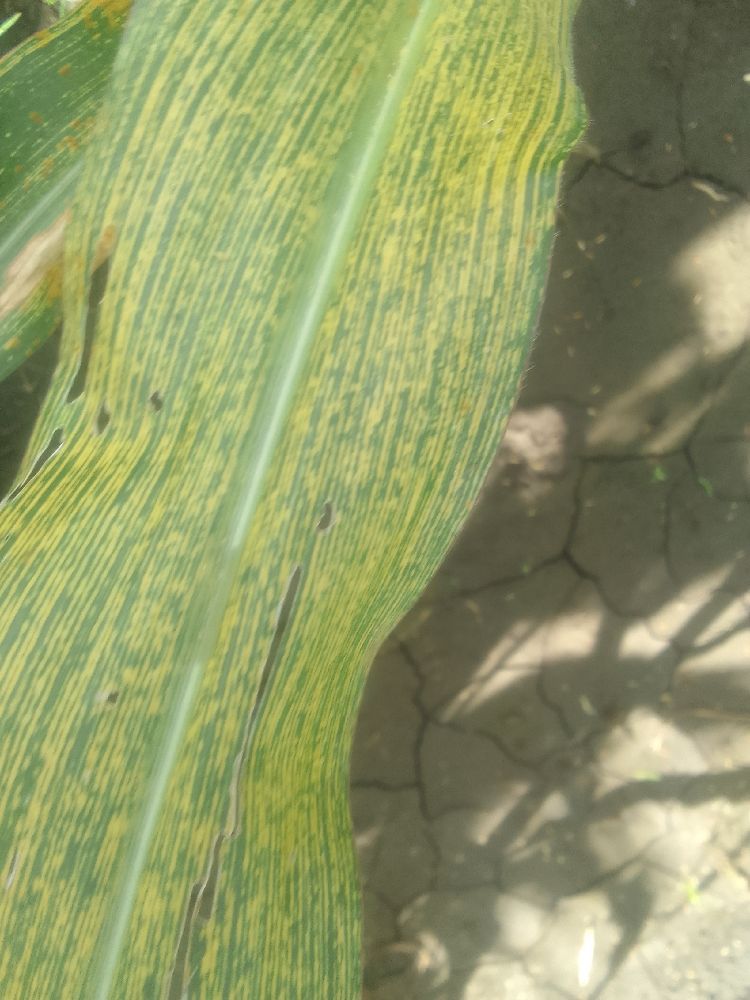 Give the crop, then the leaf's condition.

maize, maize streak virus
